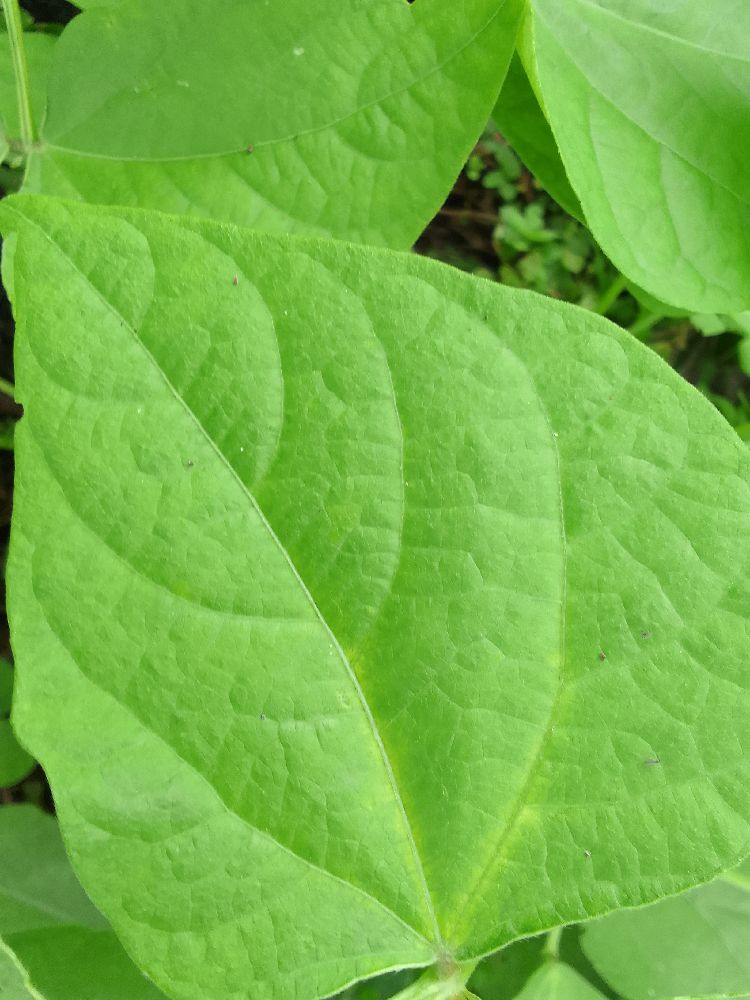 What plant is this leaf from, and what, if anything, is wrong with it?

common bean, healthy
